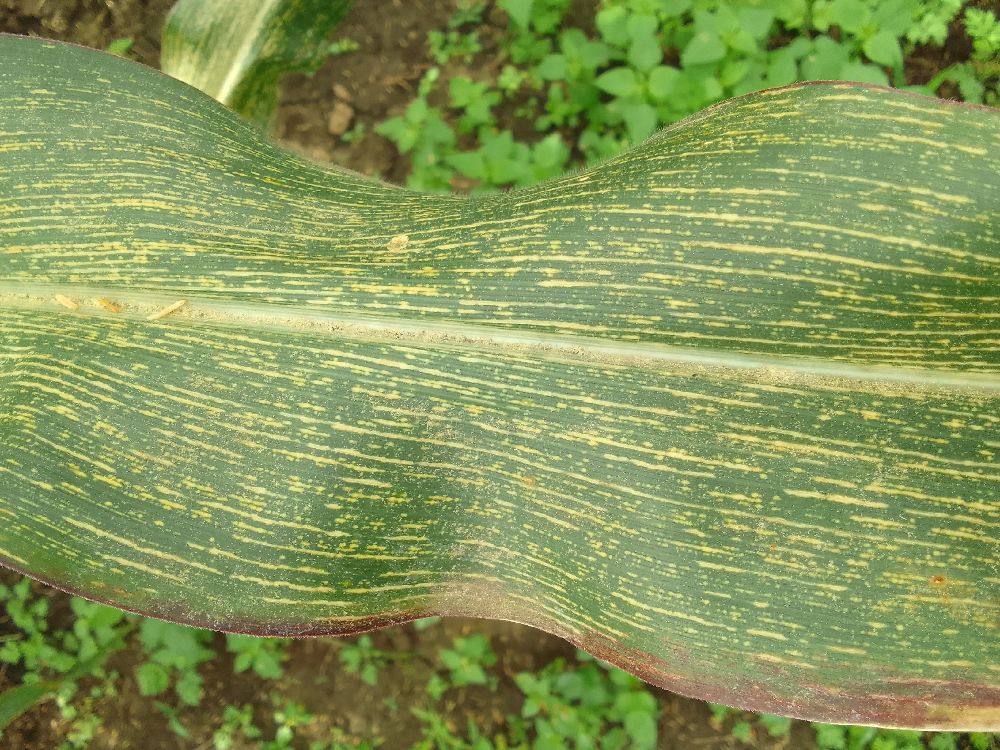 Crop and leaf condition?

maize, maize streak virus
